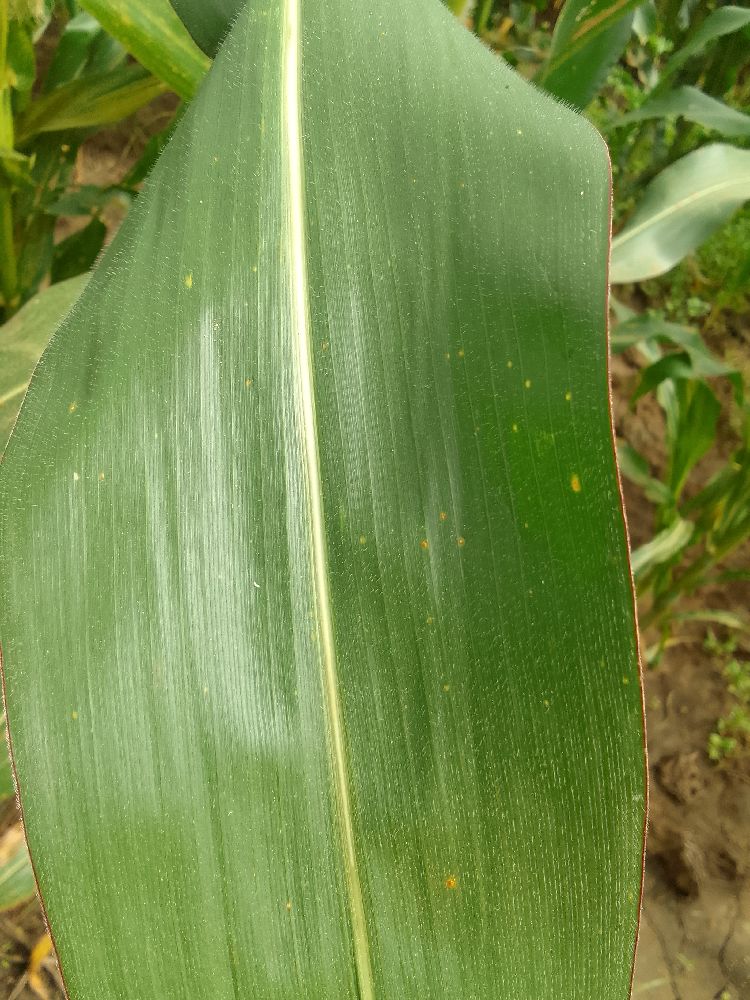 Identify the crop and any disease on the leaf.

maize, healthy
